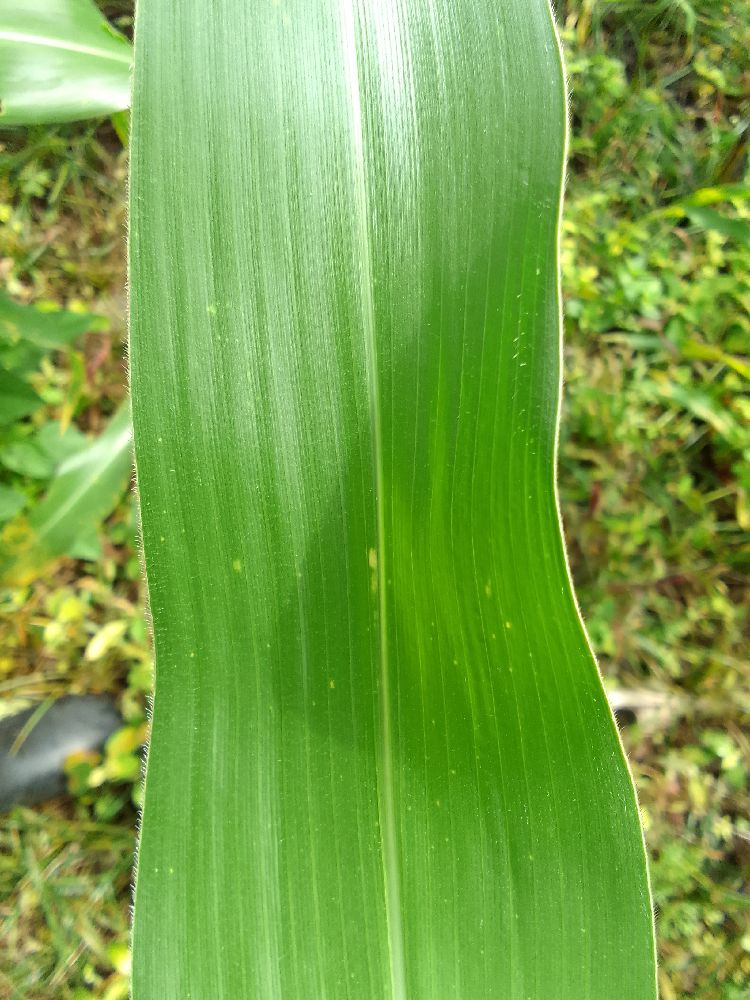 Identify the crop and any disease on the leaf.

maize, healthy
